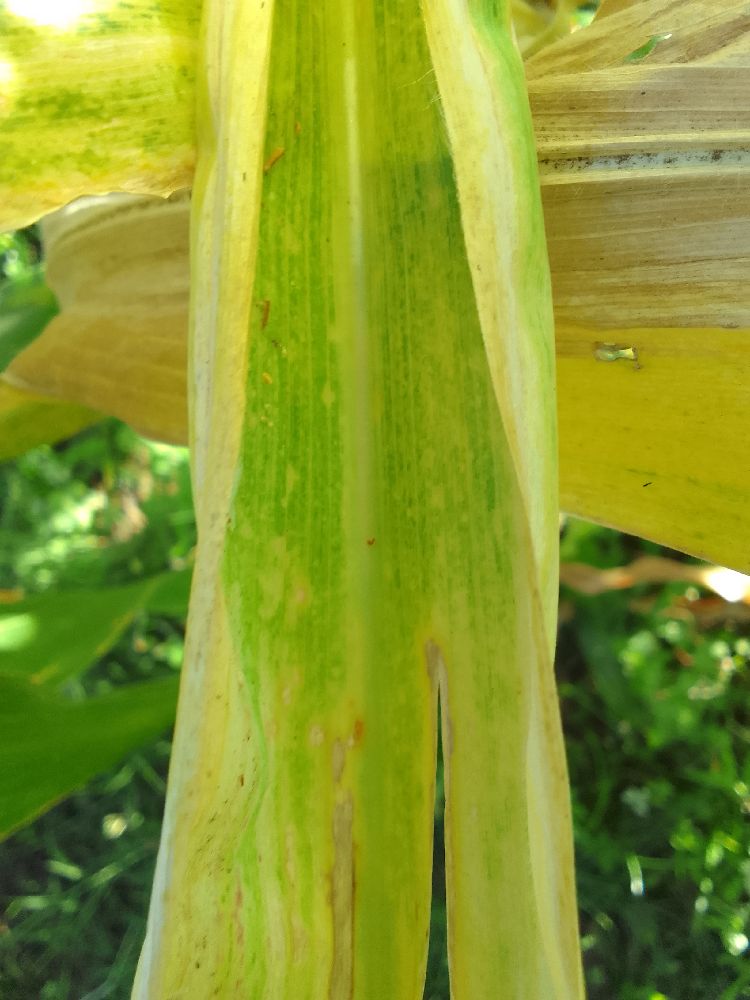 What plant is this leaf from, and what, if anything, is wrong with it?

maize, maize lethal necrosis
